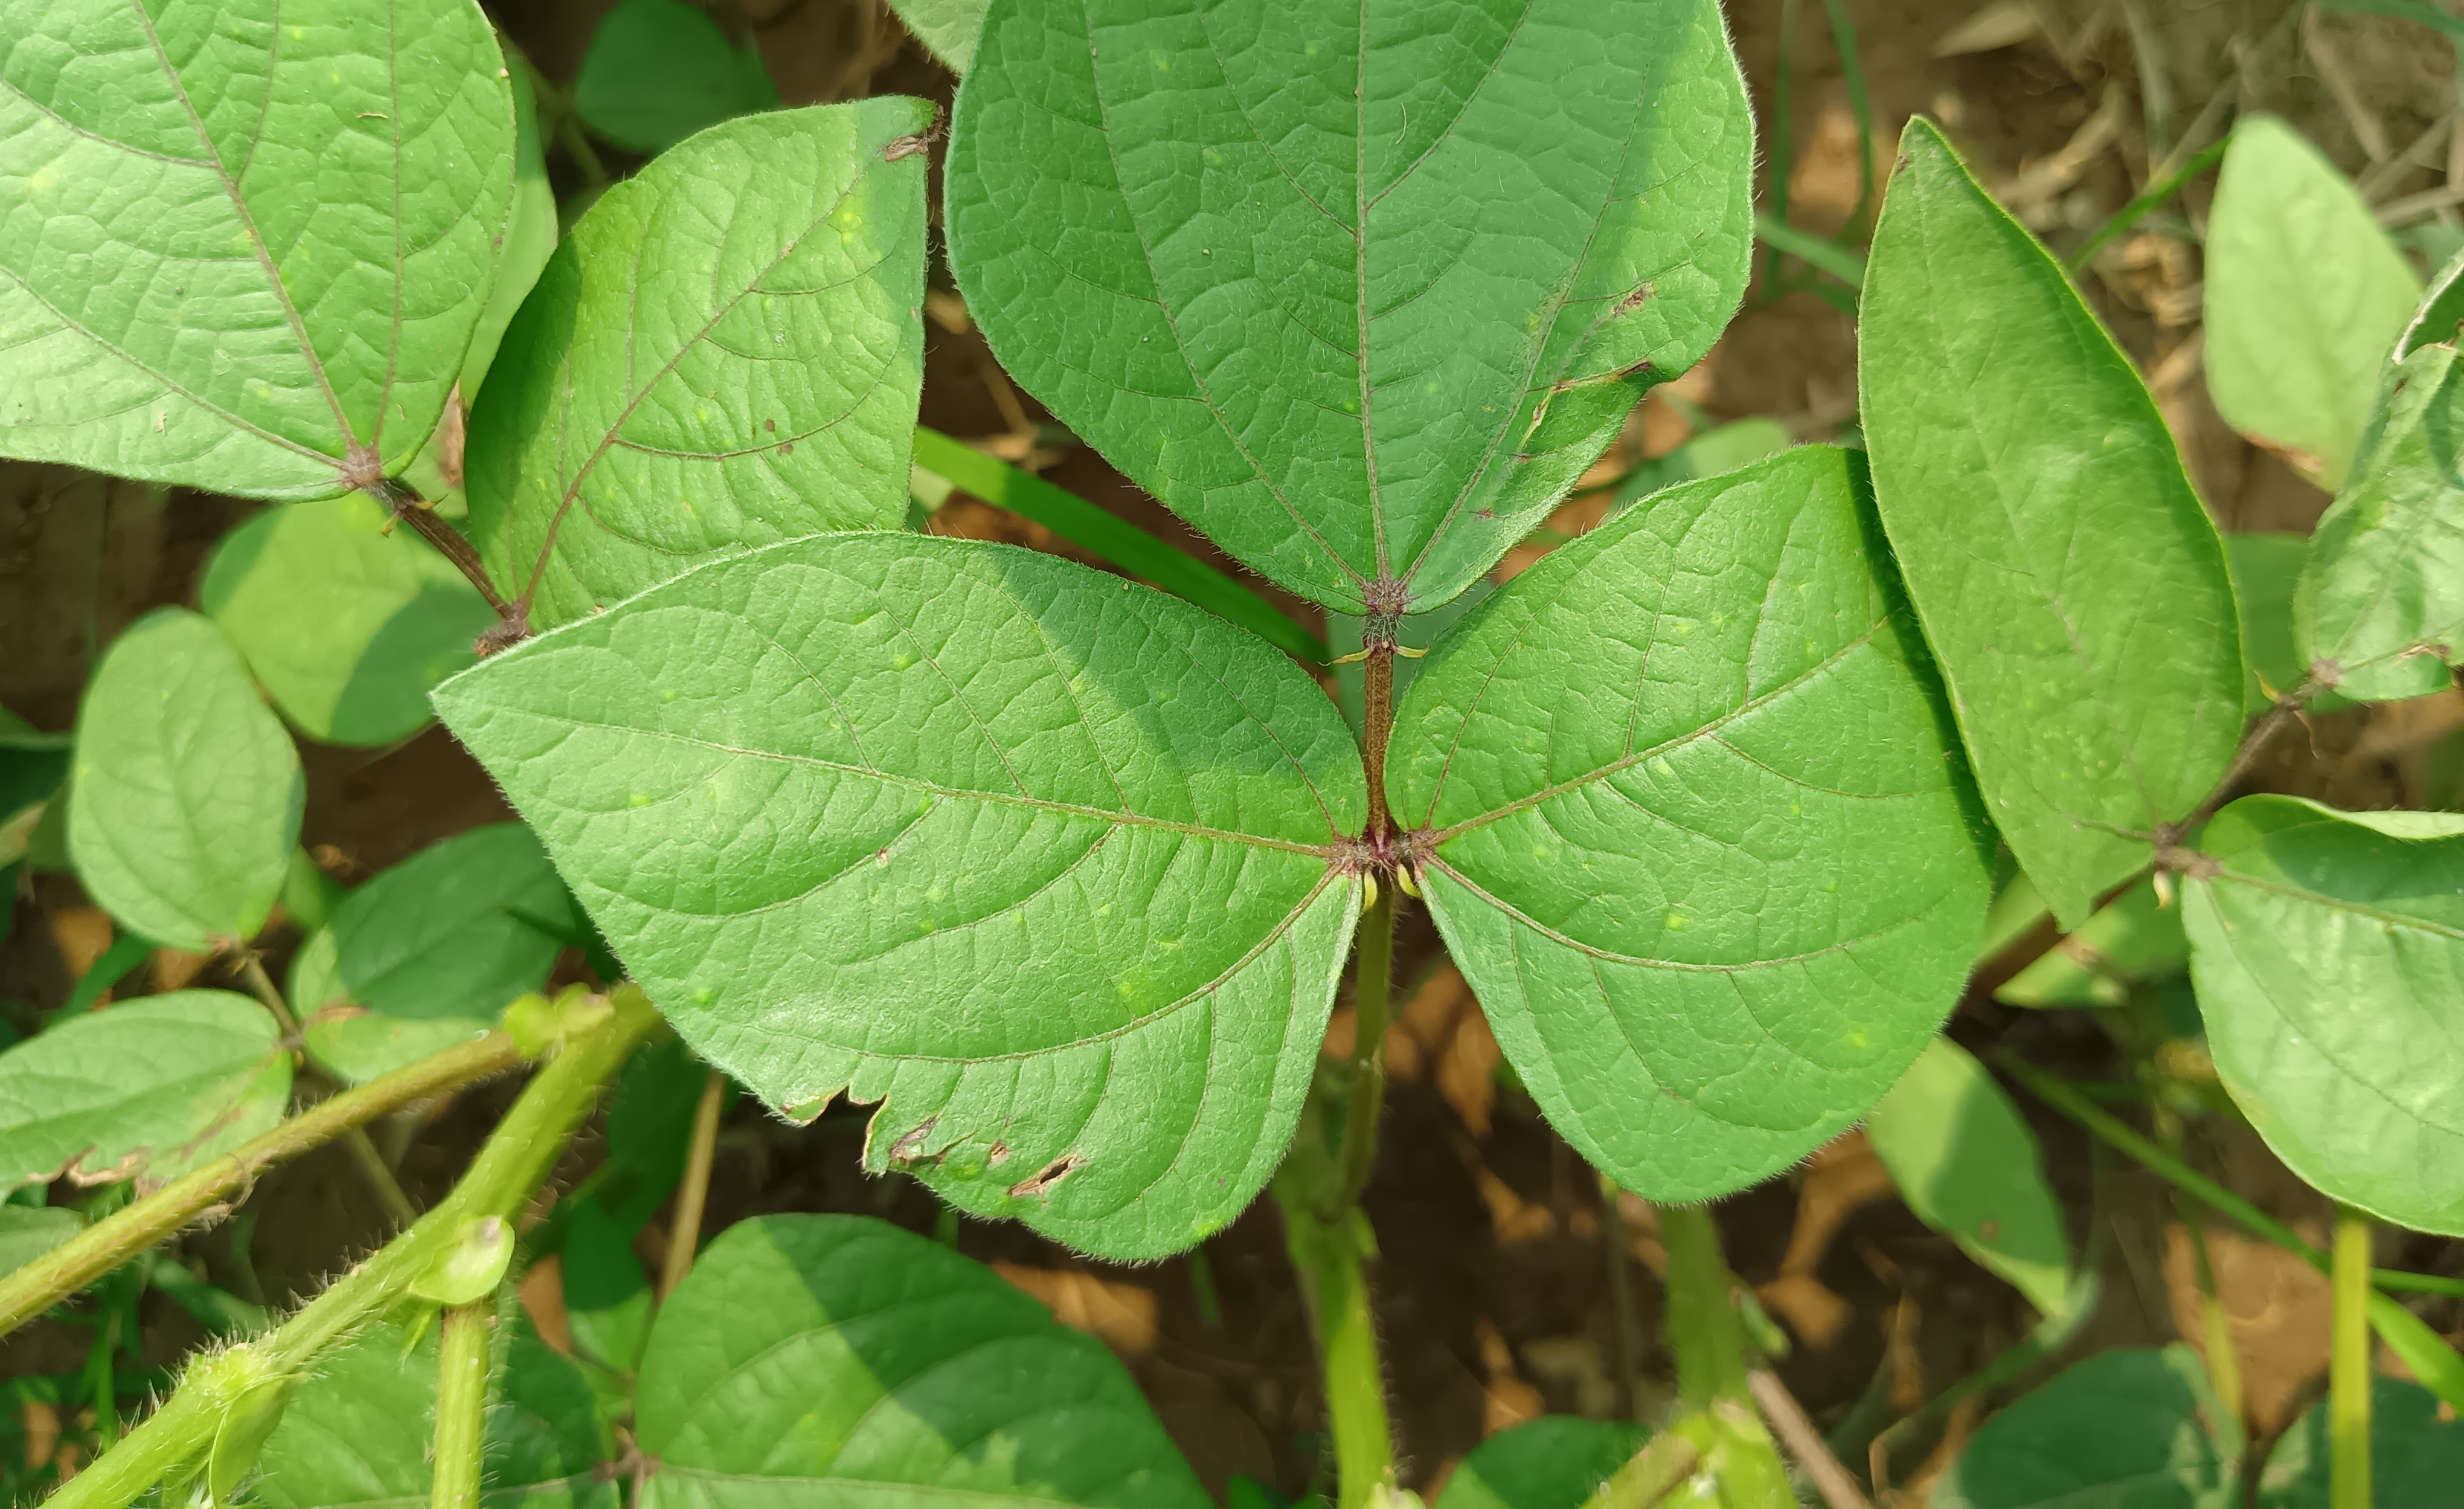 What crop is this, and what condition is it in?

mungbean, healthy
